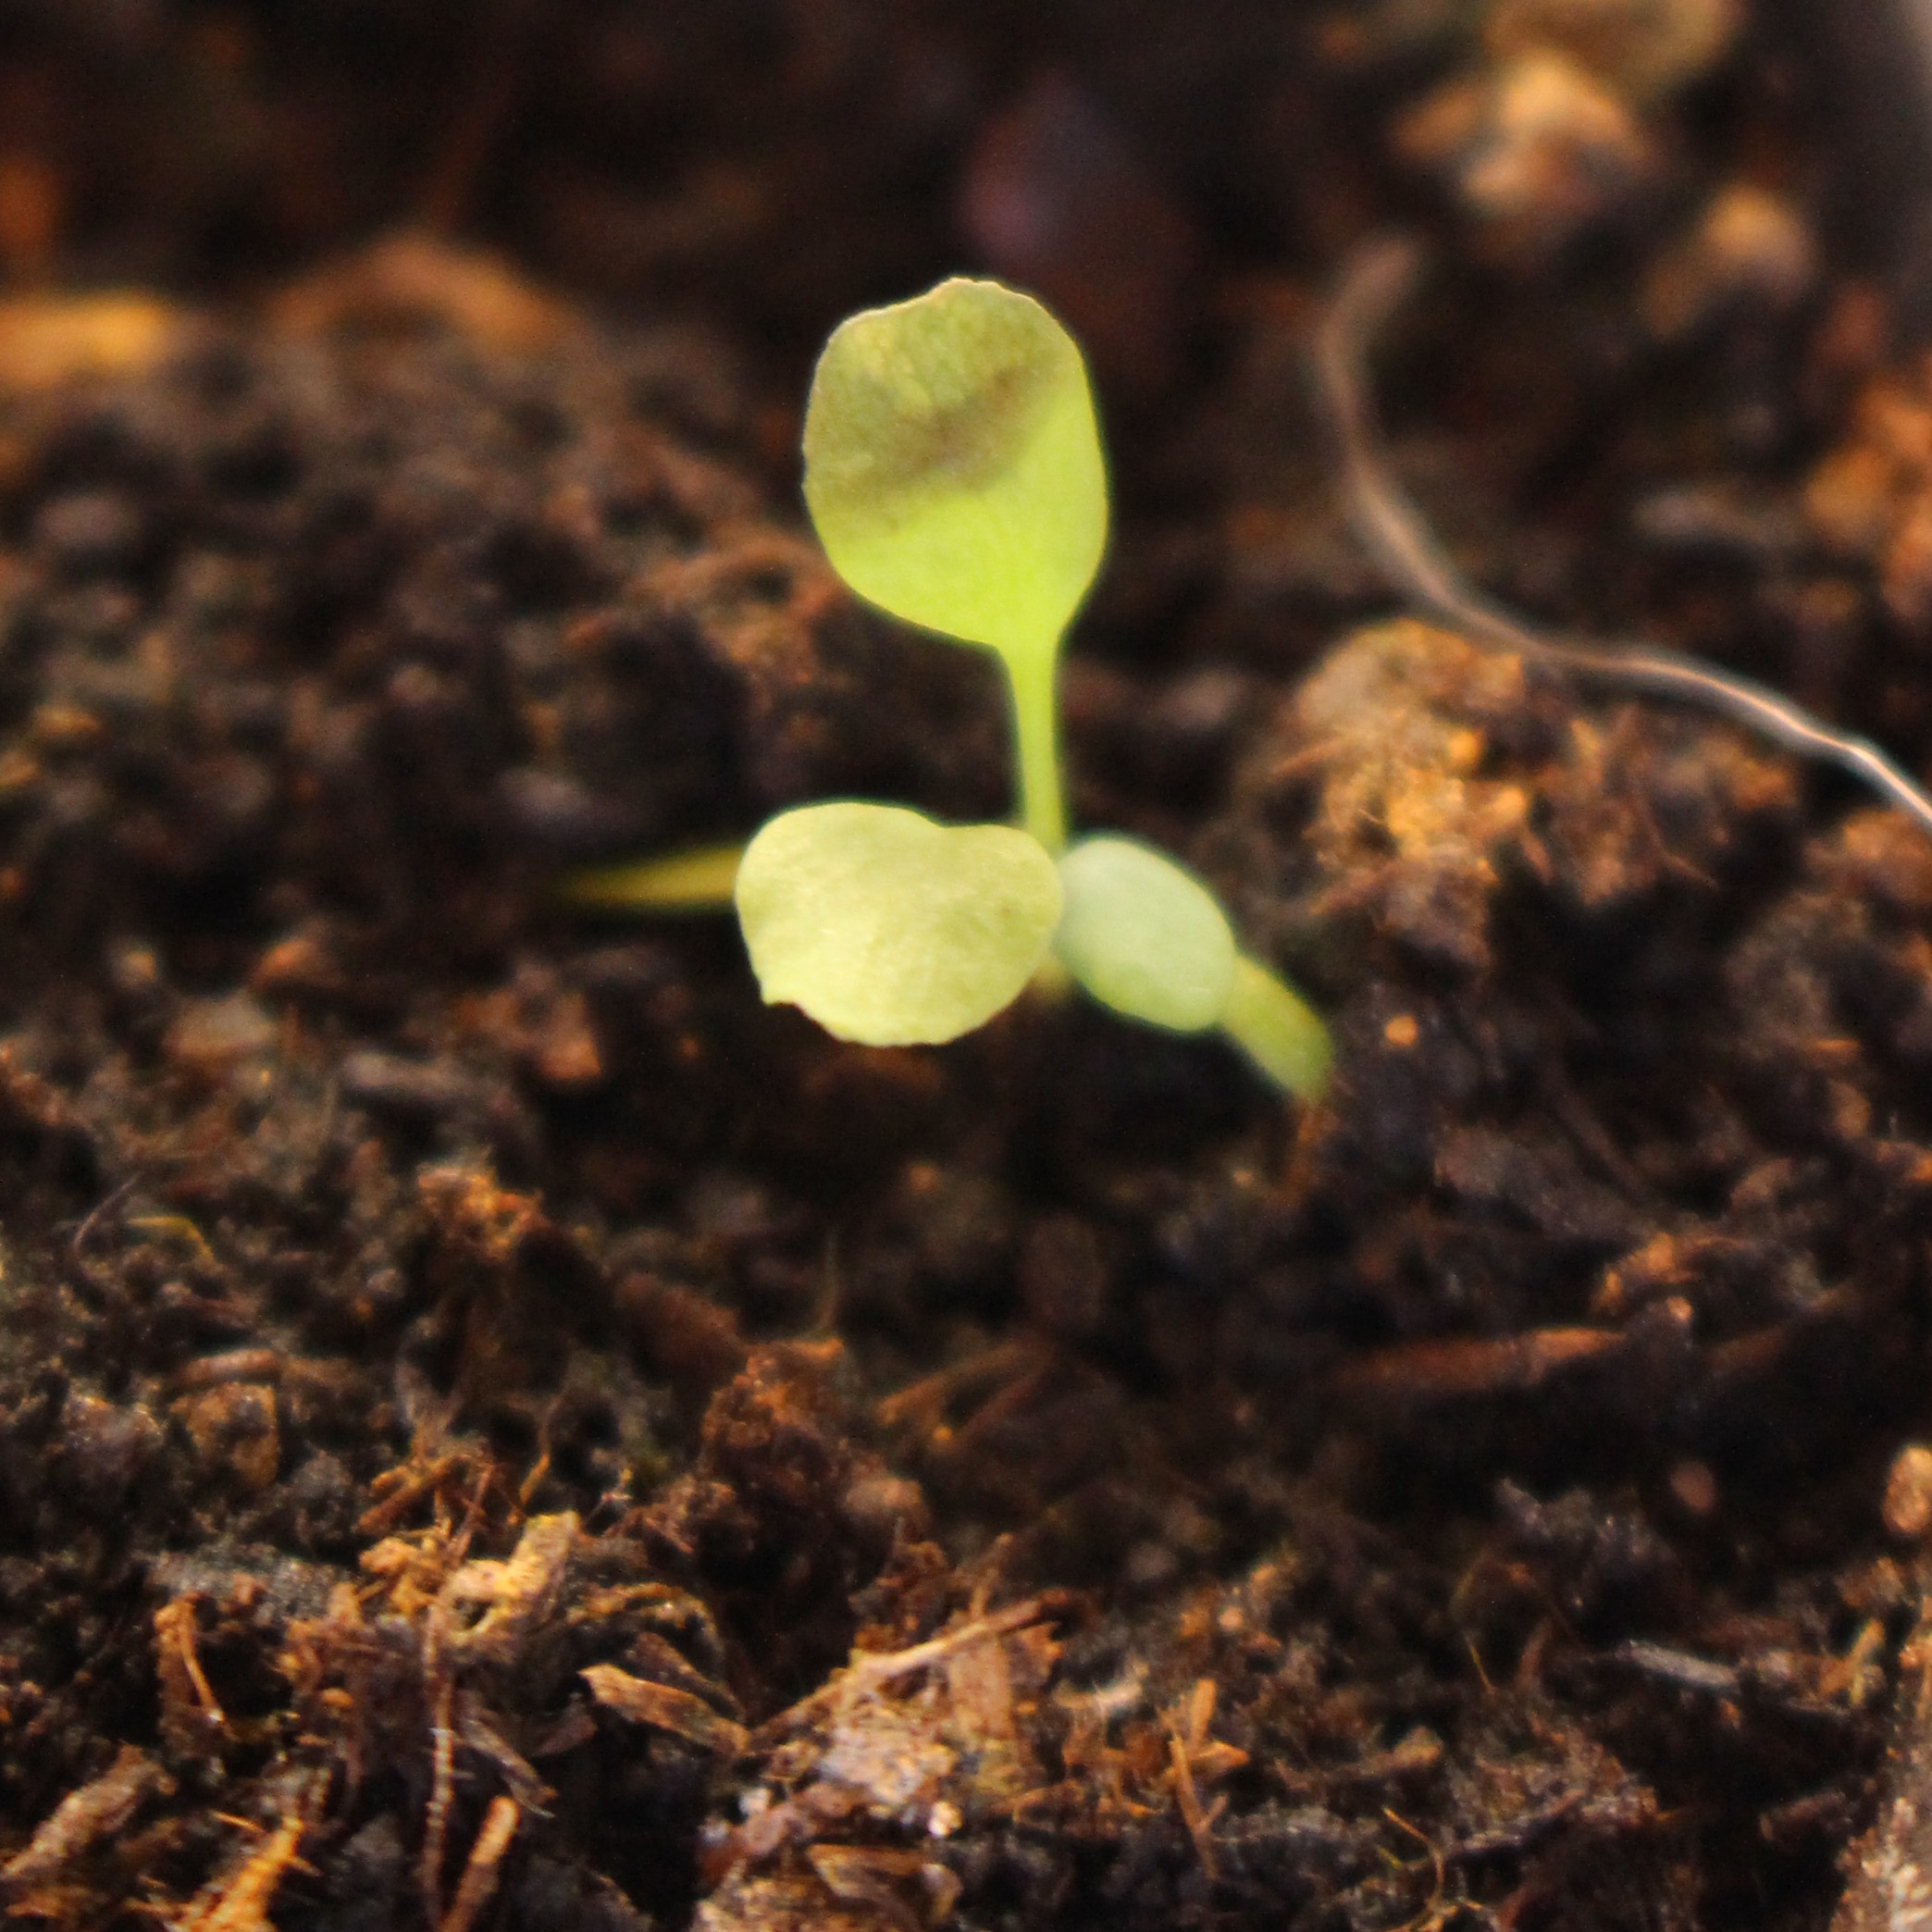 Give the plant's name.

Papaver rhoeas
